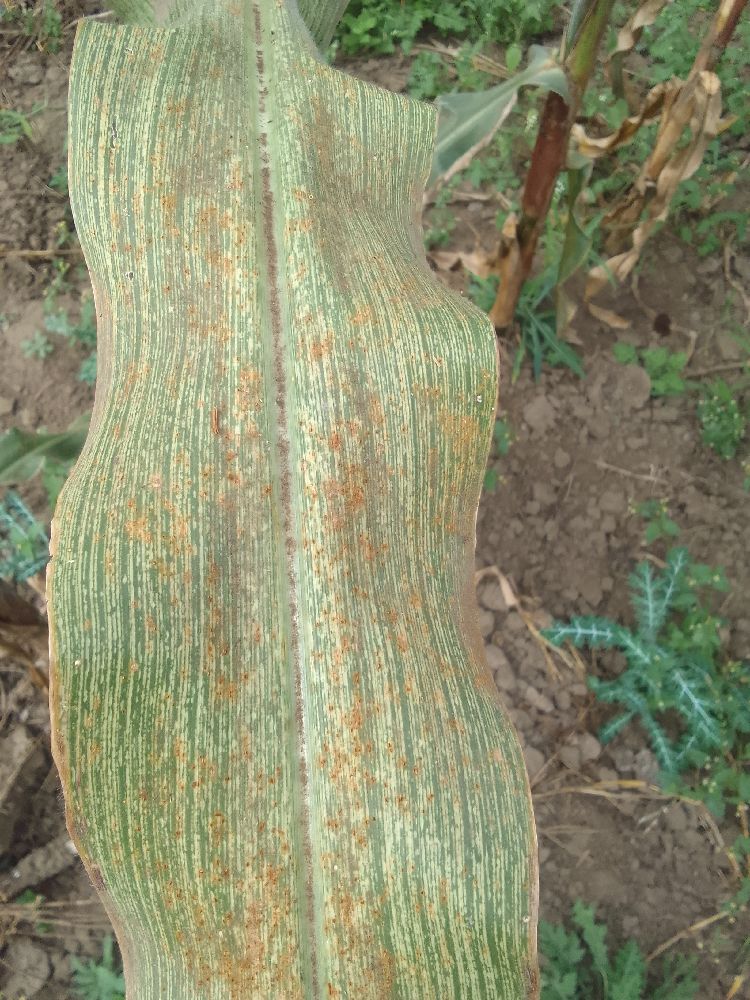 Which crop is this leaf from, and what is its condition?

maize, maize streak virus
